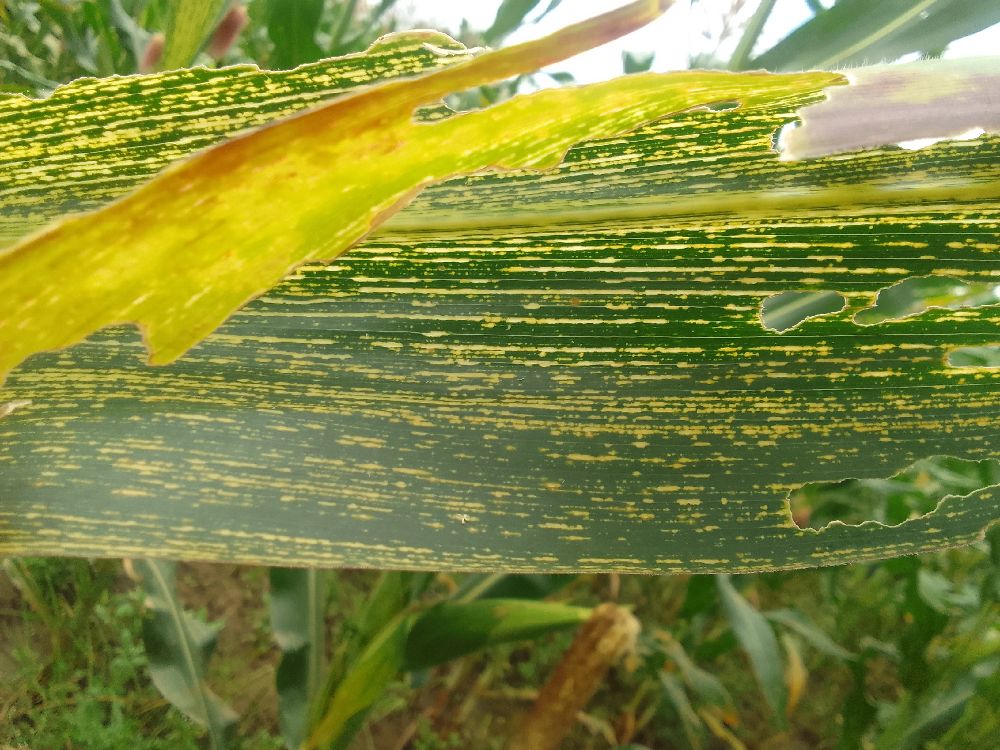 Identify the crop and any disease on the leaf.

maize, maize streak virus
